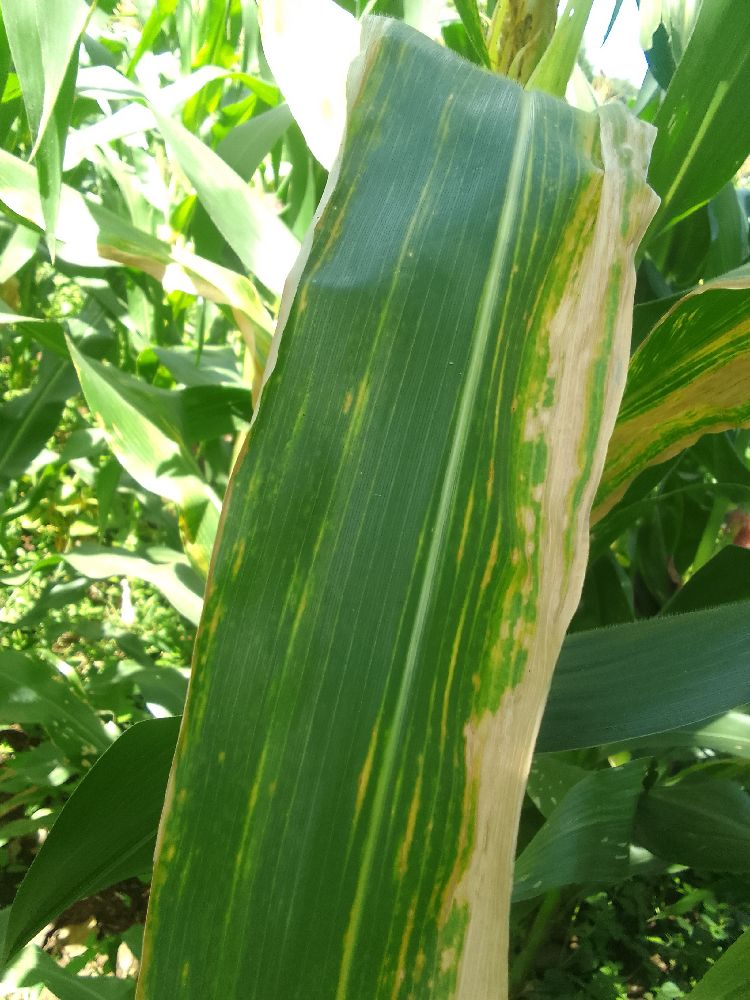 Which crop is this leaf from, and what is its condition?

maize, maize lethal necrosis
